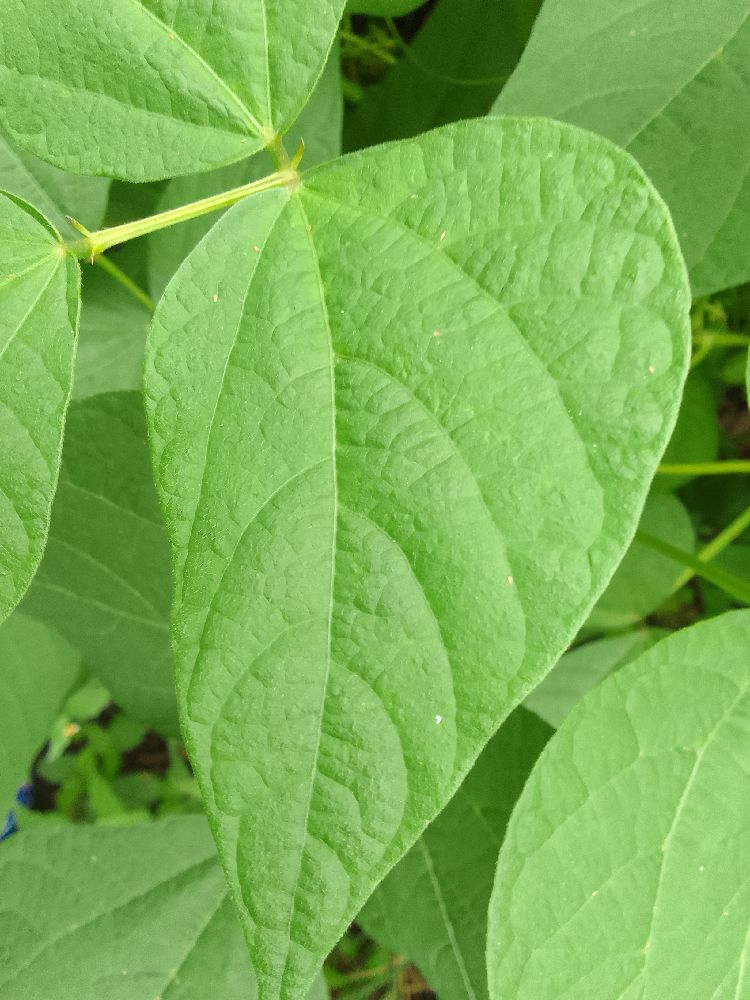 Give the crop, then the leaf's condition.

common bean, healthy
